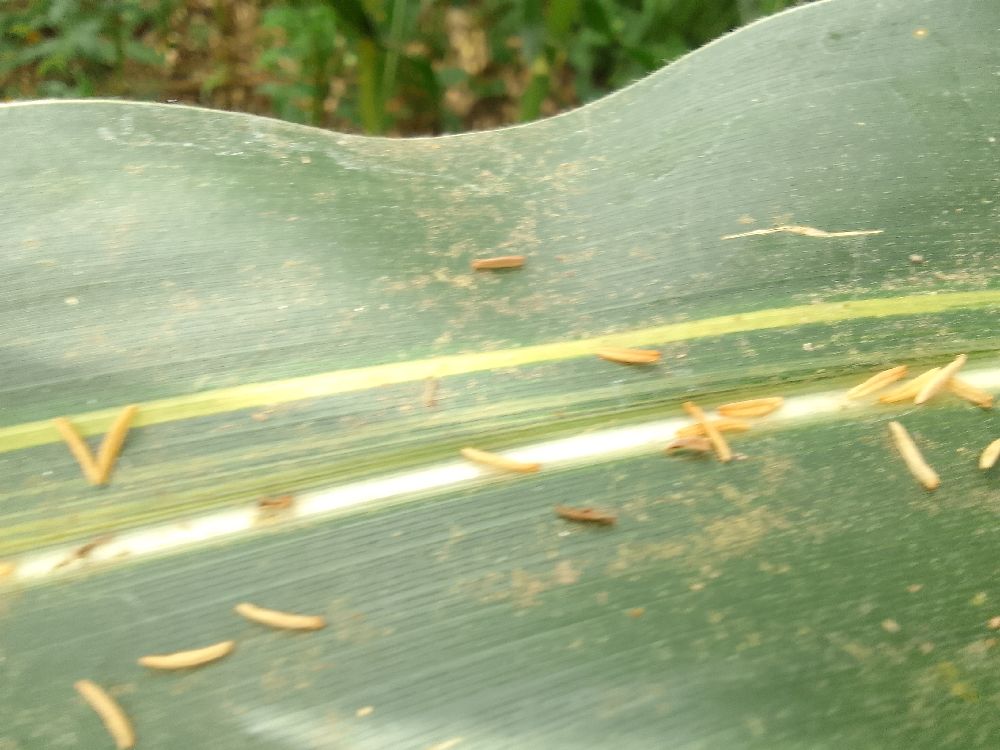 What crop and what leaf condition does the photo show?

maize, maize lethal necrosis
